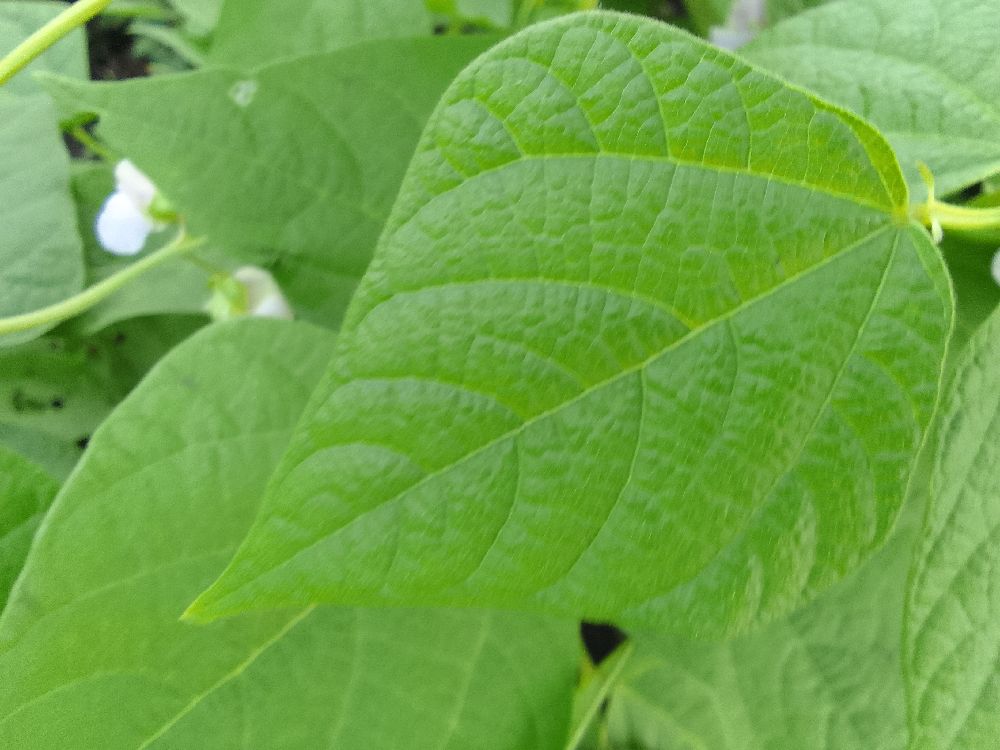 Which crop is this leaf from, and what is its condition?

common bean, healthy
